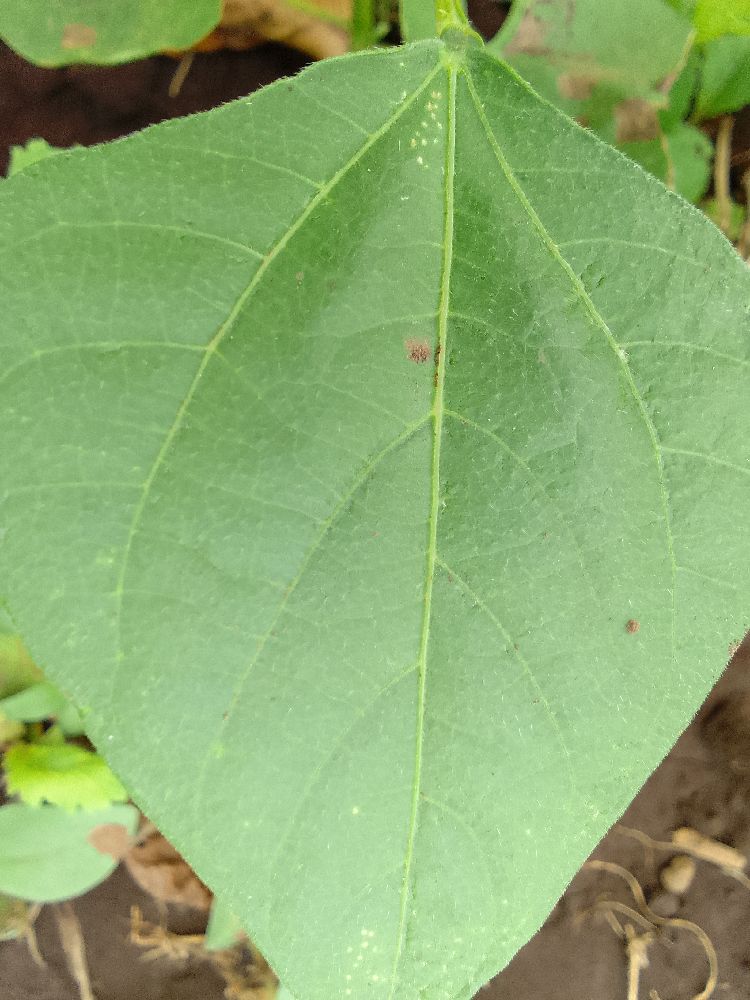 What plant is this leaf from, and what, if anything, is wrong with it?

common bean, healthy
